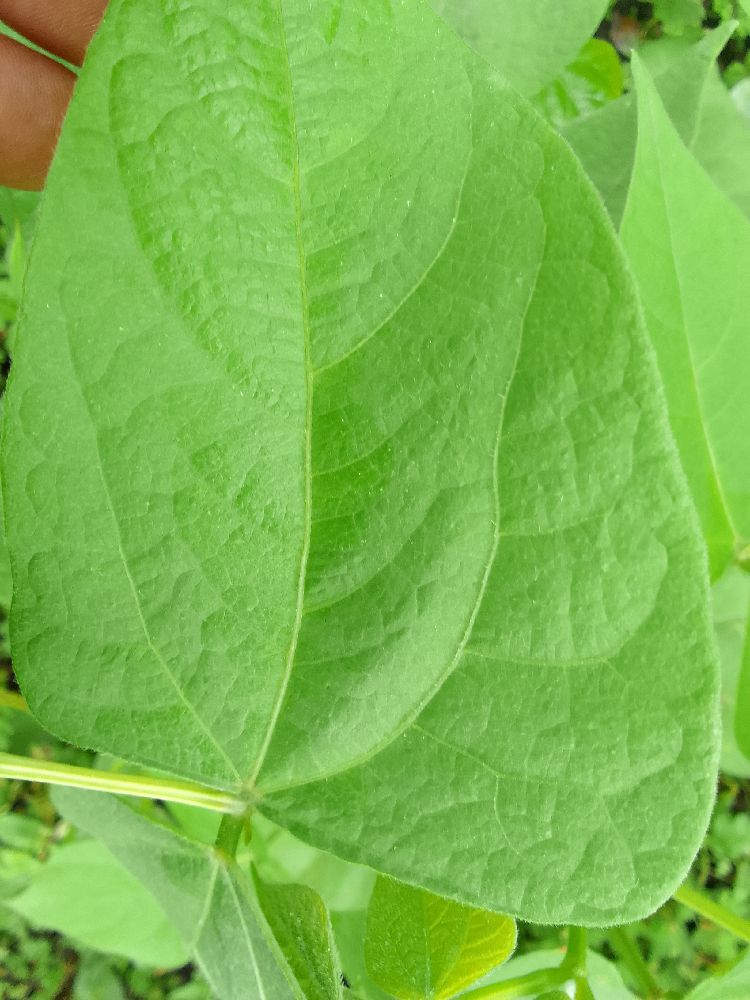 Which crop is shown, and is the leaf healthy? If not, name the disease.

common bean, healthy
